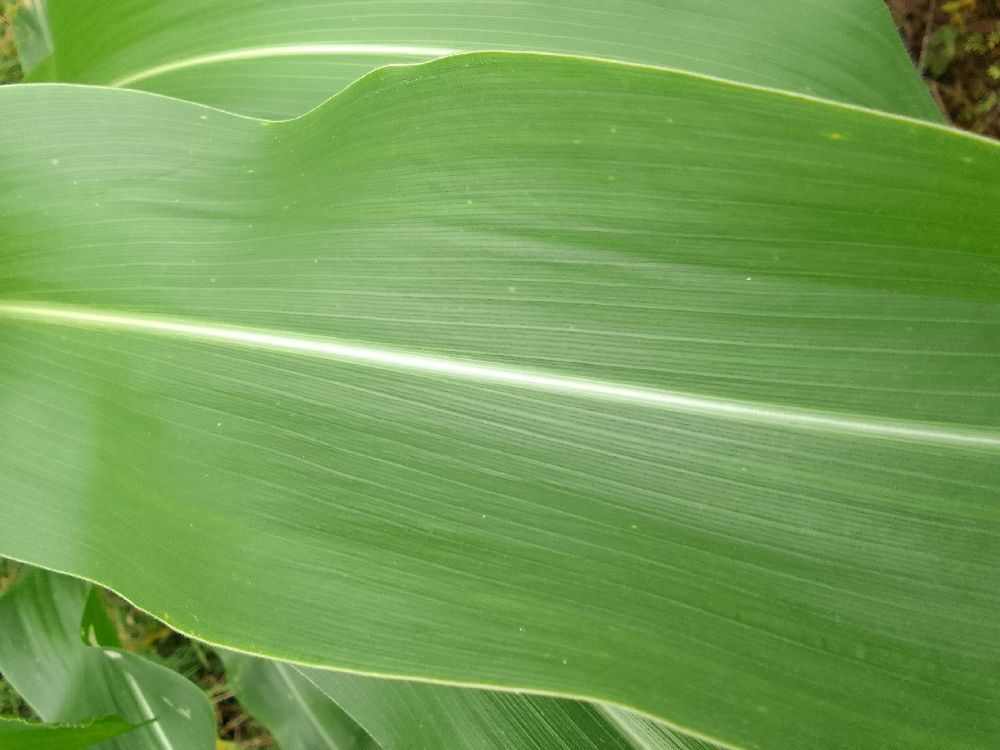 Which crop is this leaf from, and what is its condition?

maize, healthy
